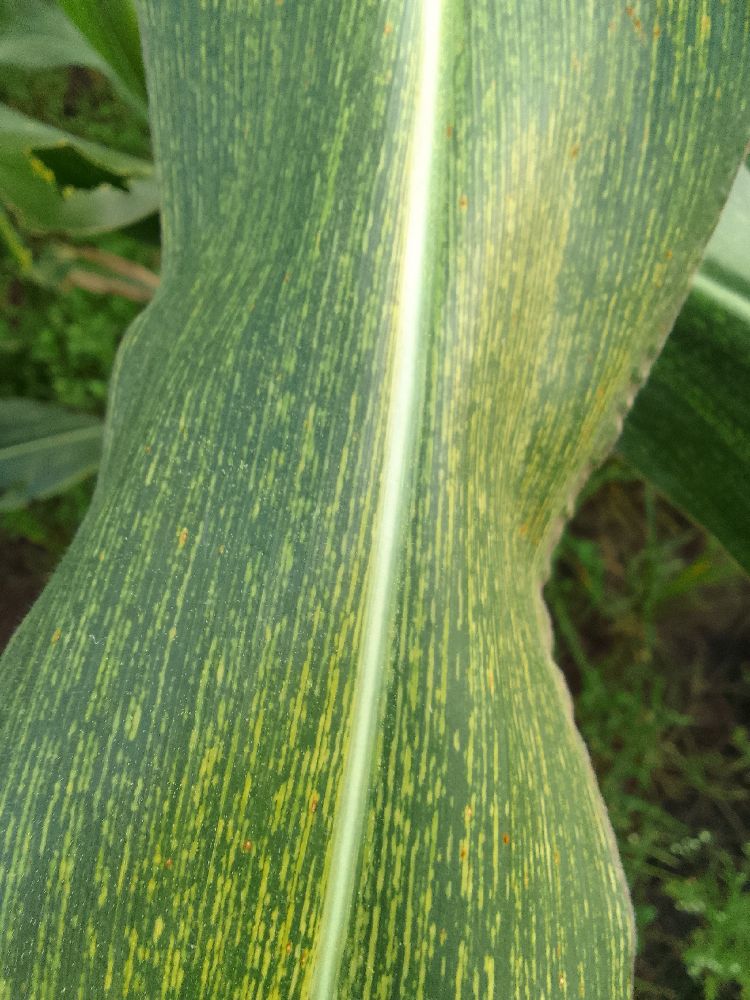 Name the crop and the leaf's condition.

maize, maize streak virus
